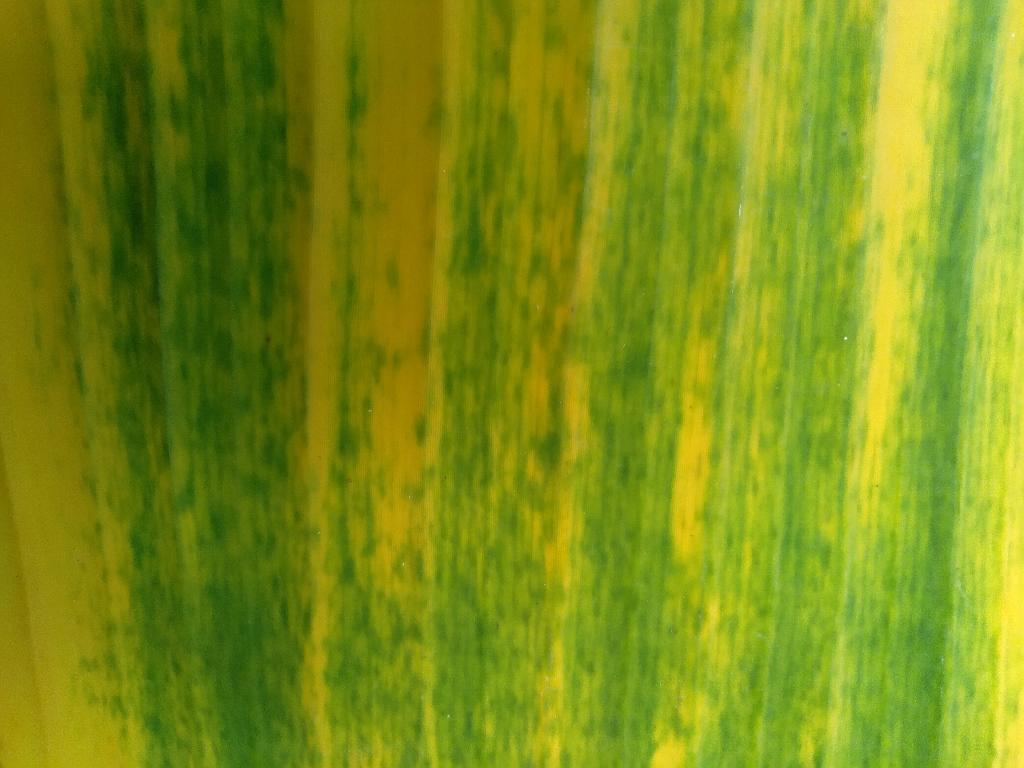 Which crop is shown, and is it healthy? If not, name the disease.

banana, fusarium wilt race 1
